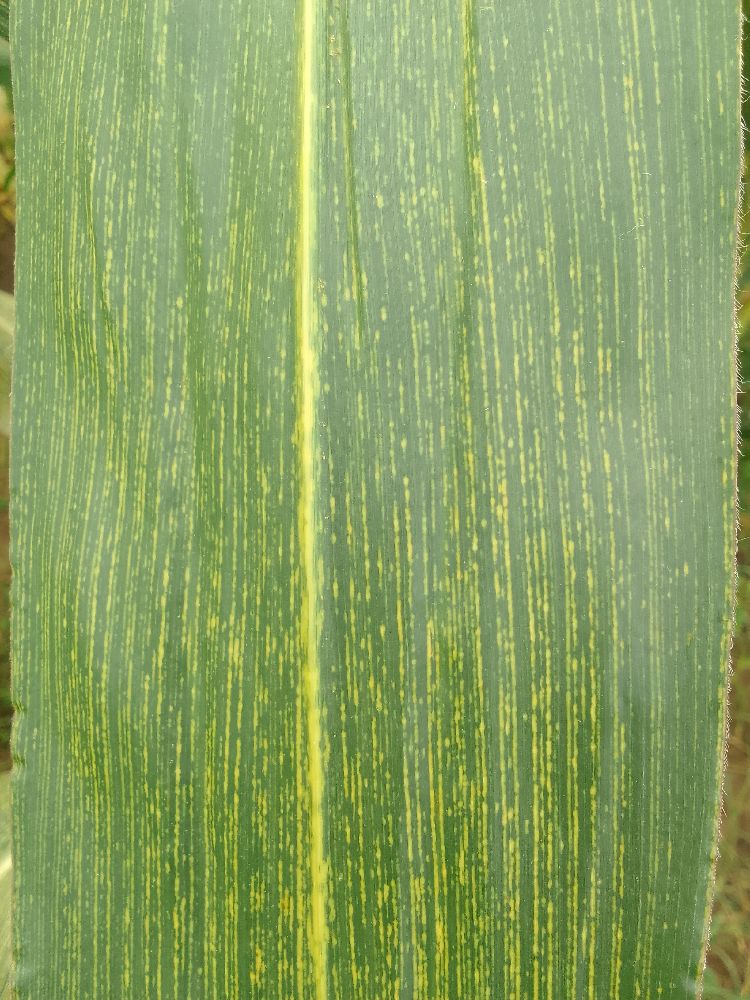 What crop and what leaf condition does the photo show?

maize, maize streak virus
